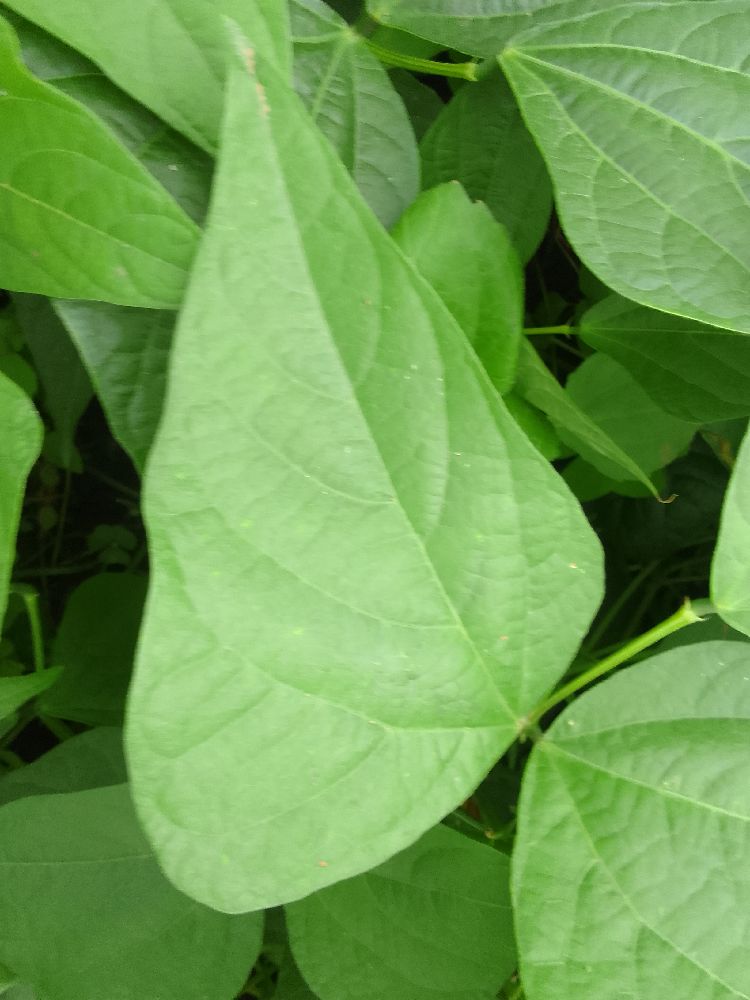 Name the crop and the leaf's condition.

common bean, healthy
